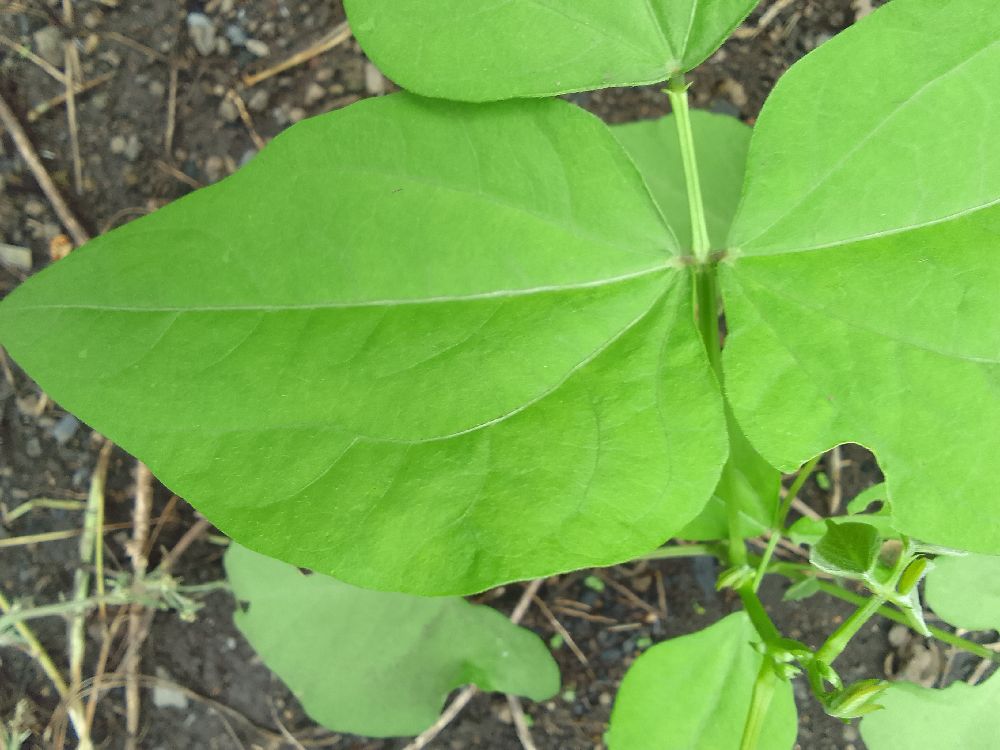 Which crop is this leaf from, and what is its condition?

common bean, healthy
